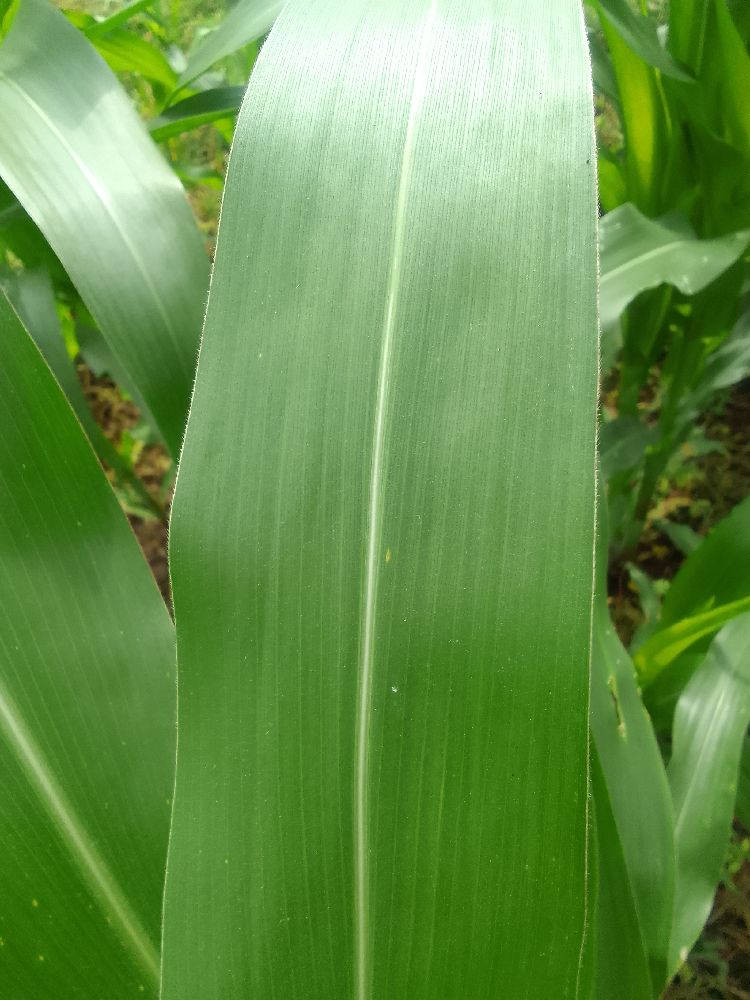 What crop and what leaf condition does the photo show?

maize, healthy
